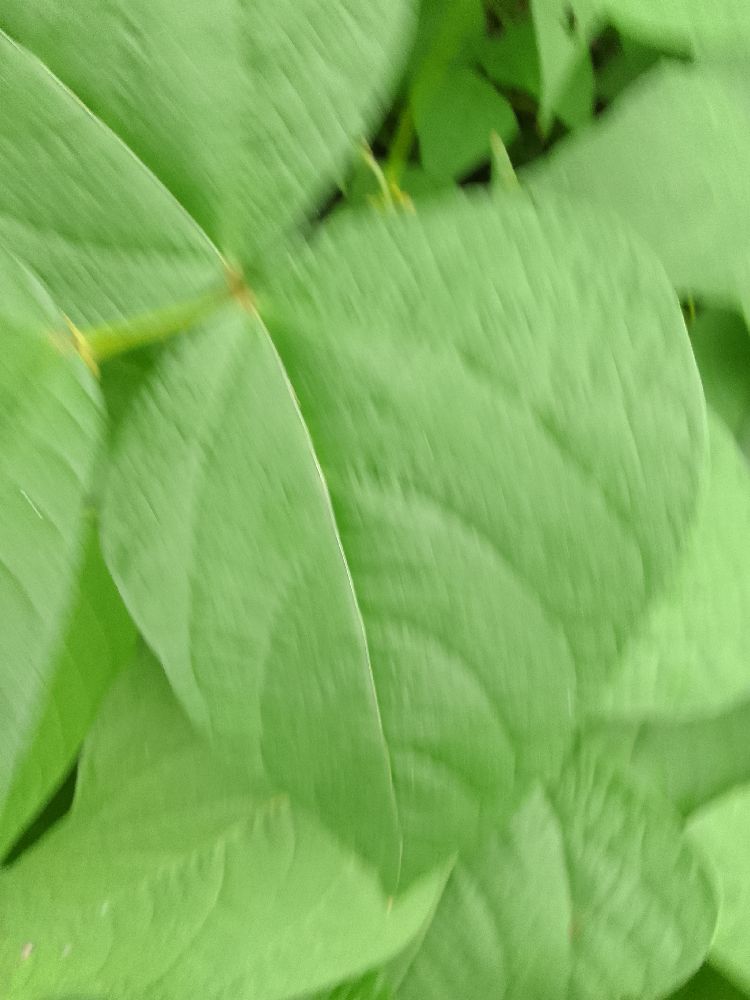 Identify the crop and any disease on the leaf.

common bean, healthy
